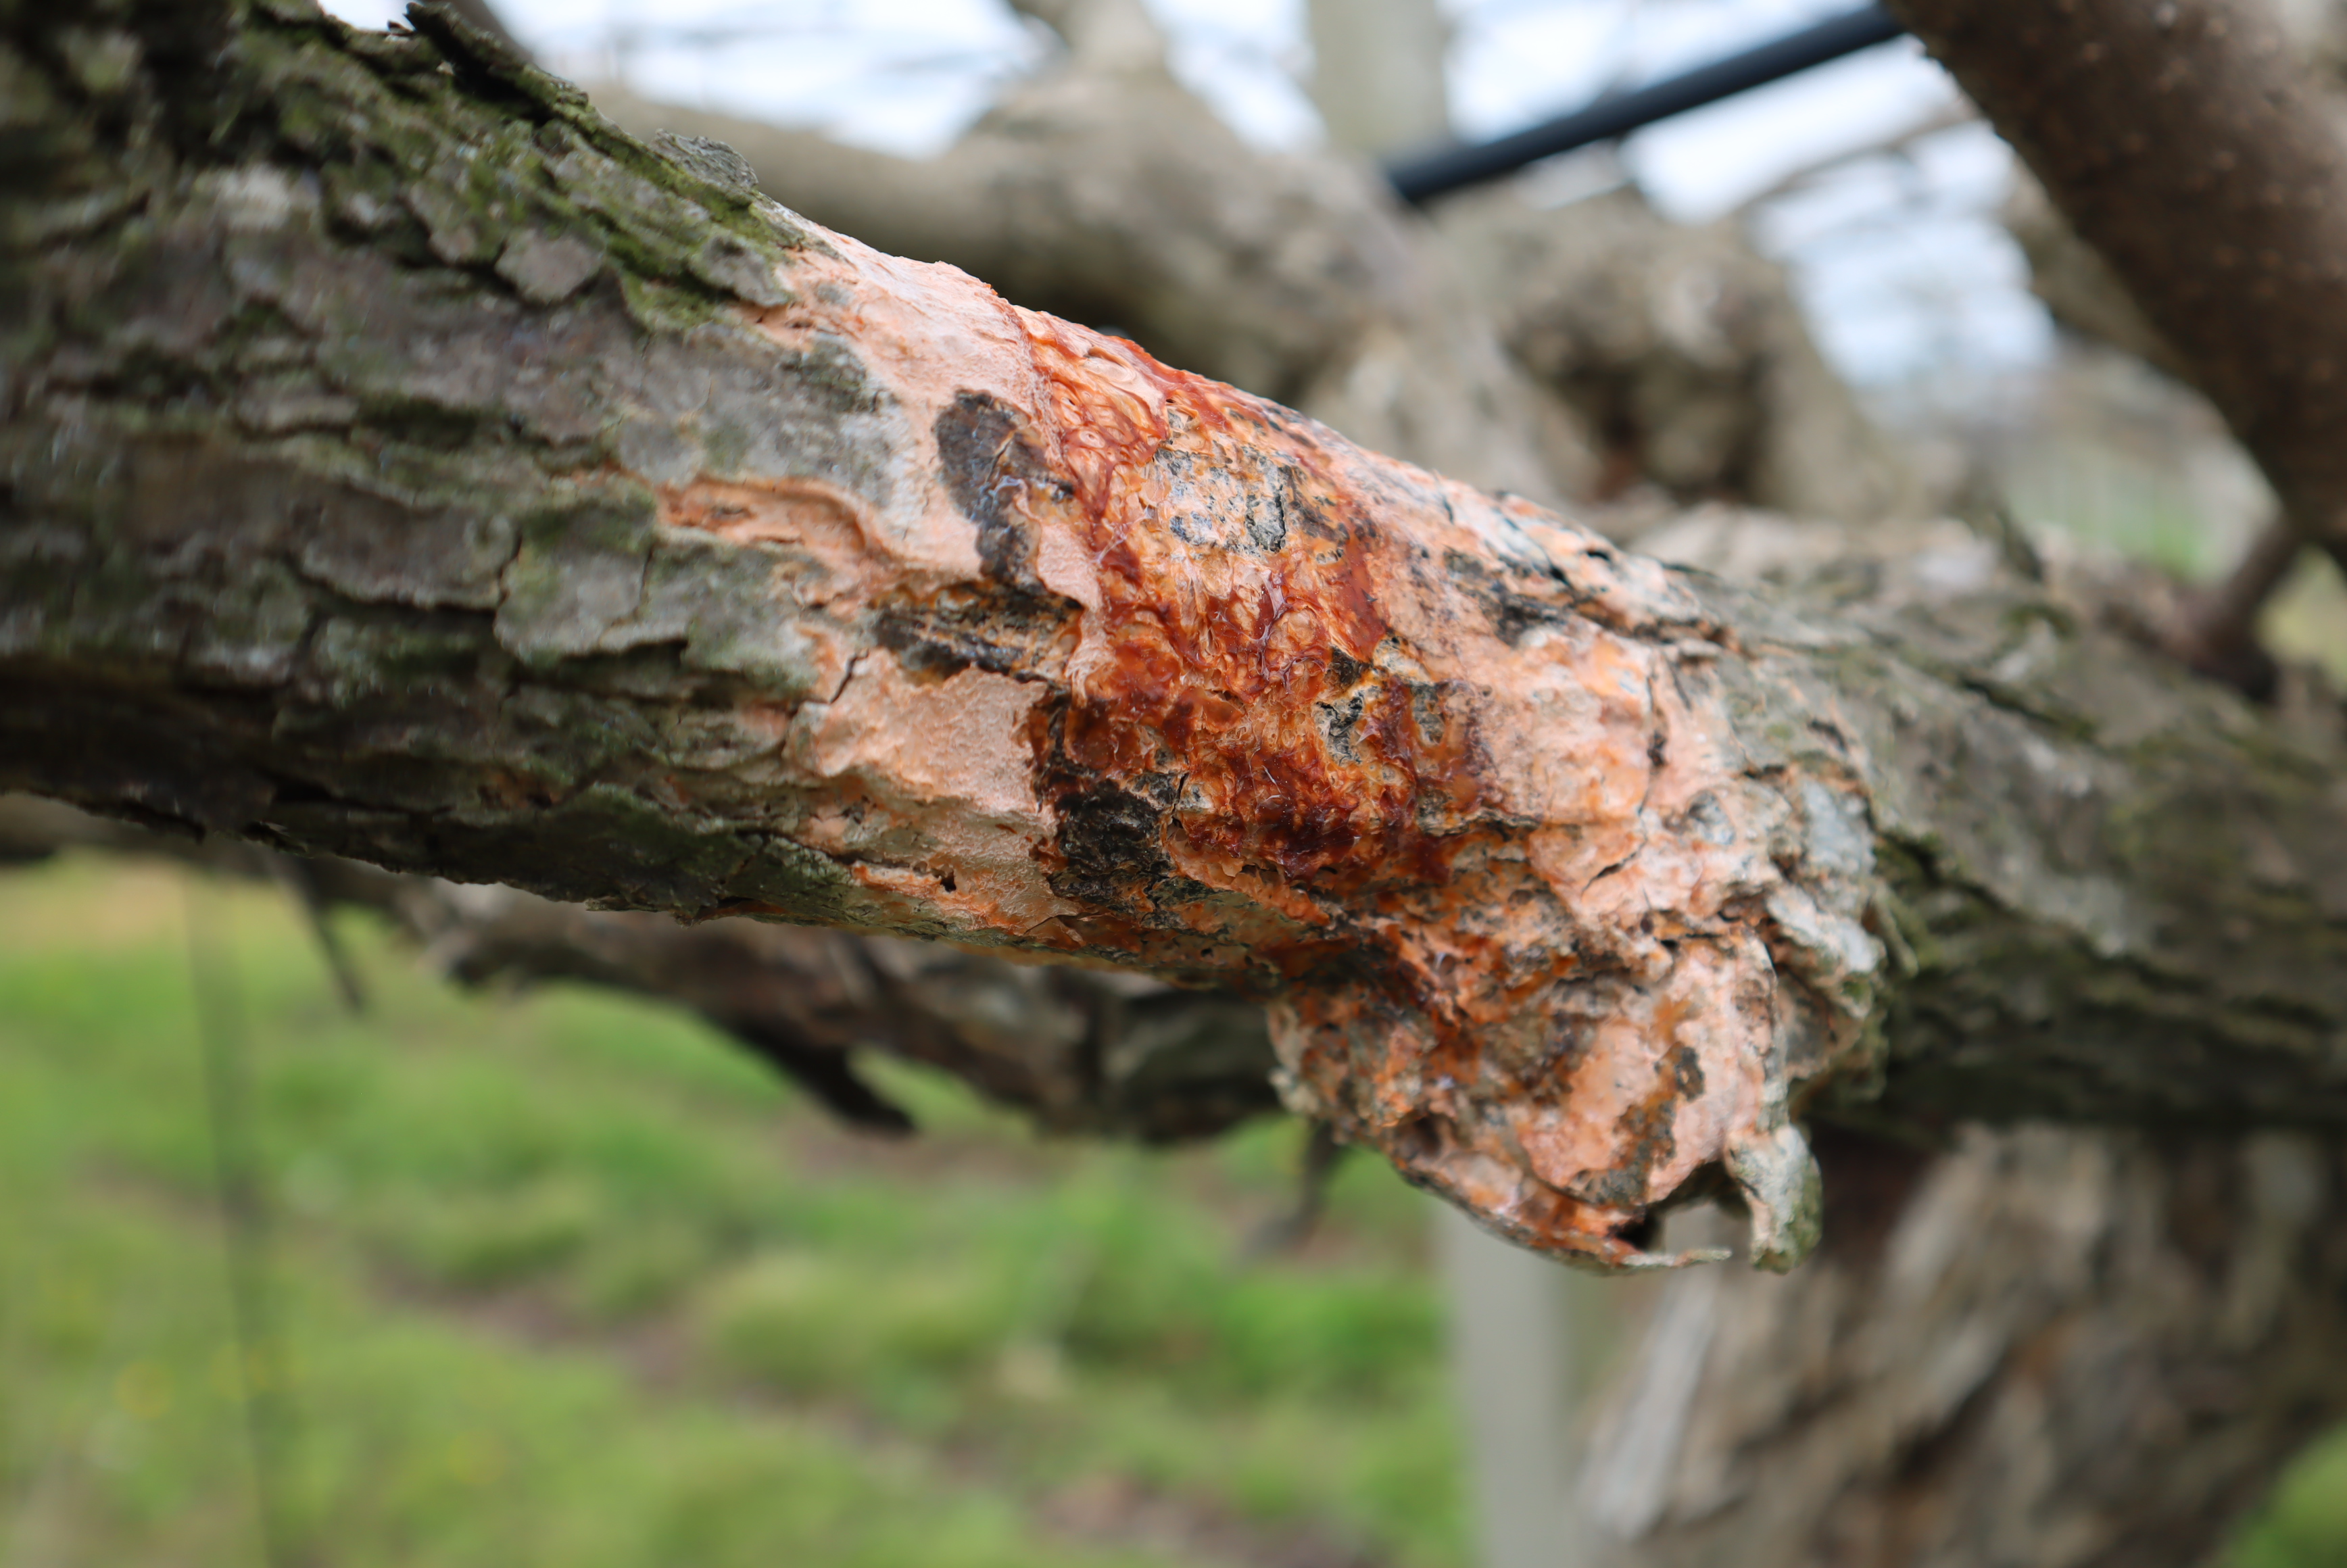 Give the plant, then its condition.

kiwi, pionnotes cesatii
